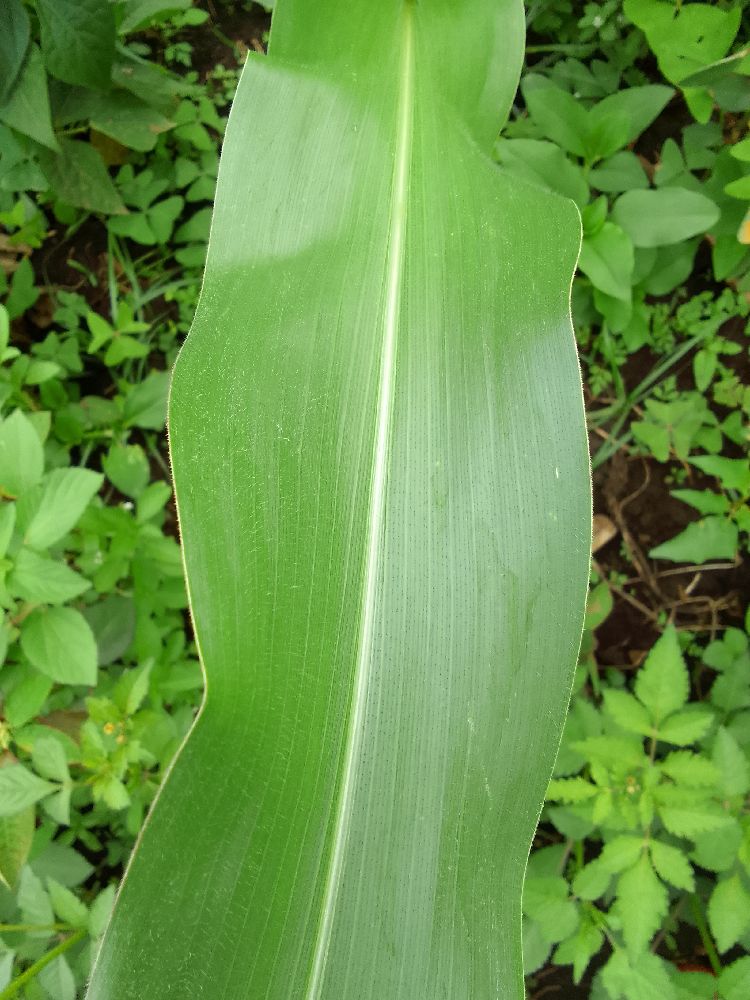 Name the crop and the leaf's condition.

maize, healthy
